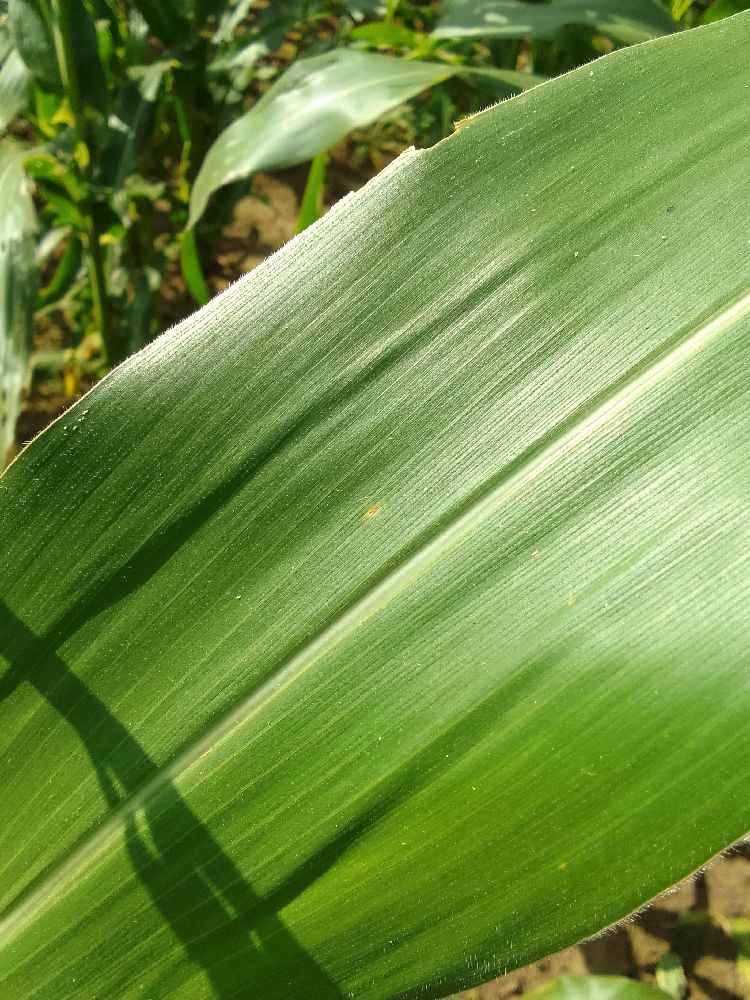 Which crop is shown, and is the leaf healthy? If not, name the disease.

maize, healthy
